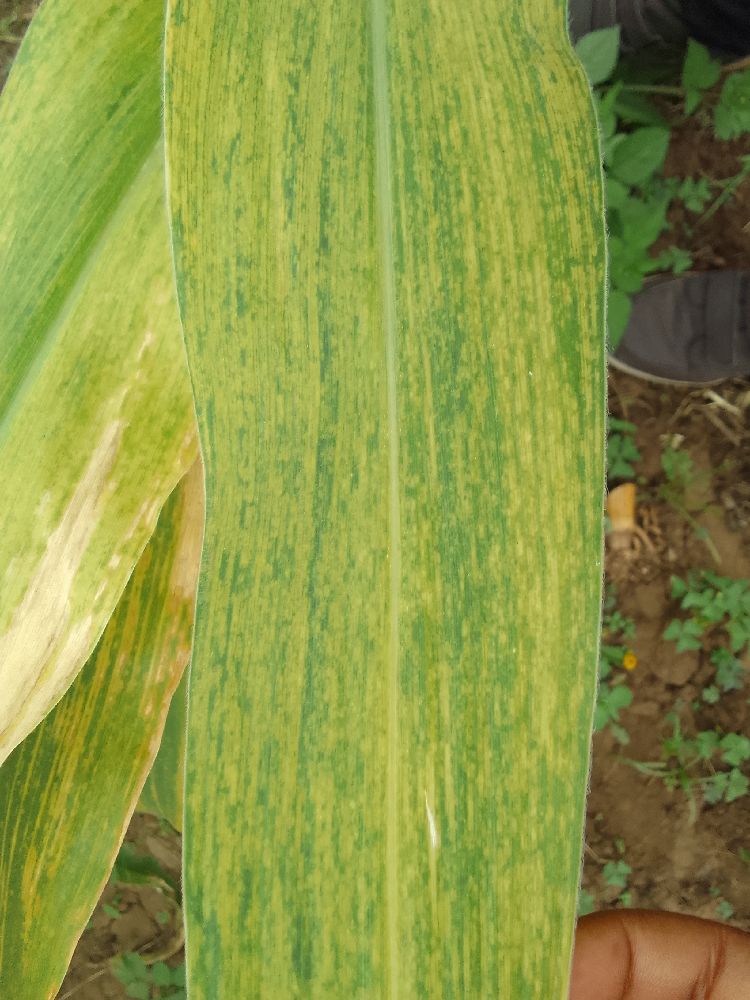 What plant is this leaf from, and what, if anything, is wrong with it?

maize, maize lethal necrosis
